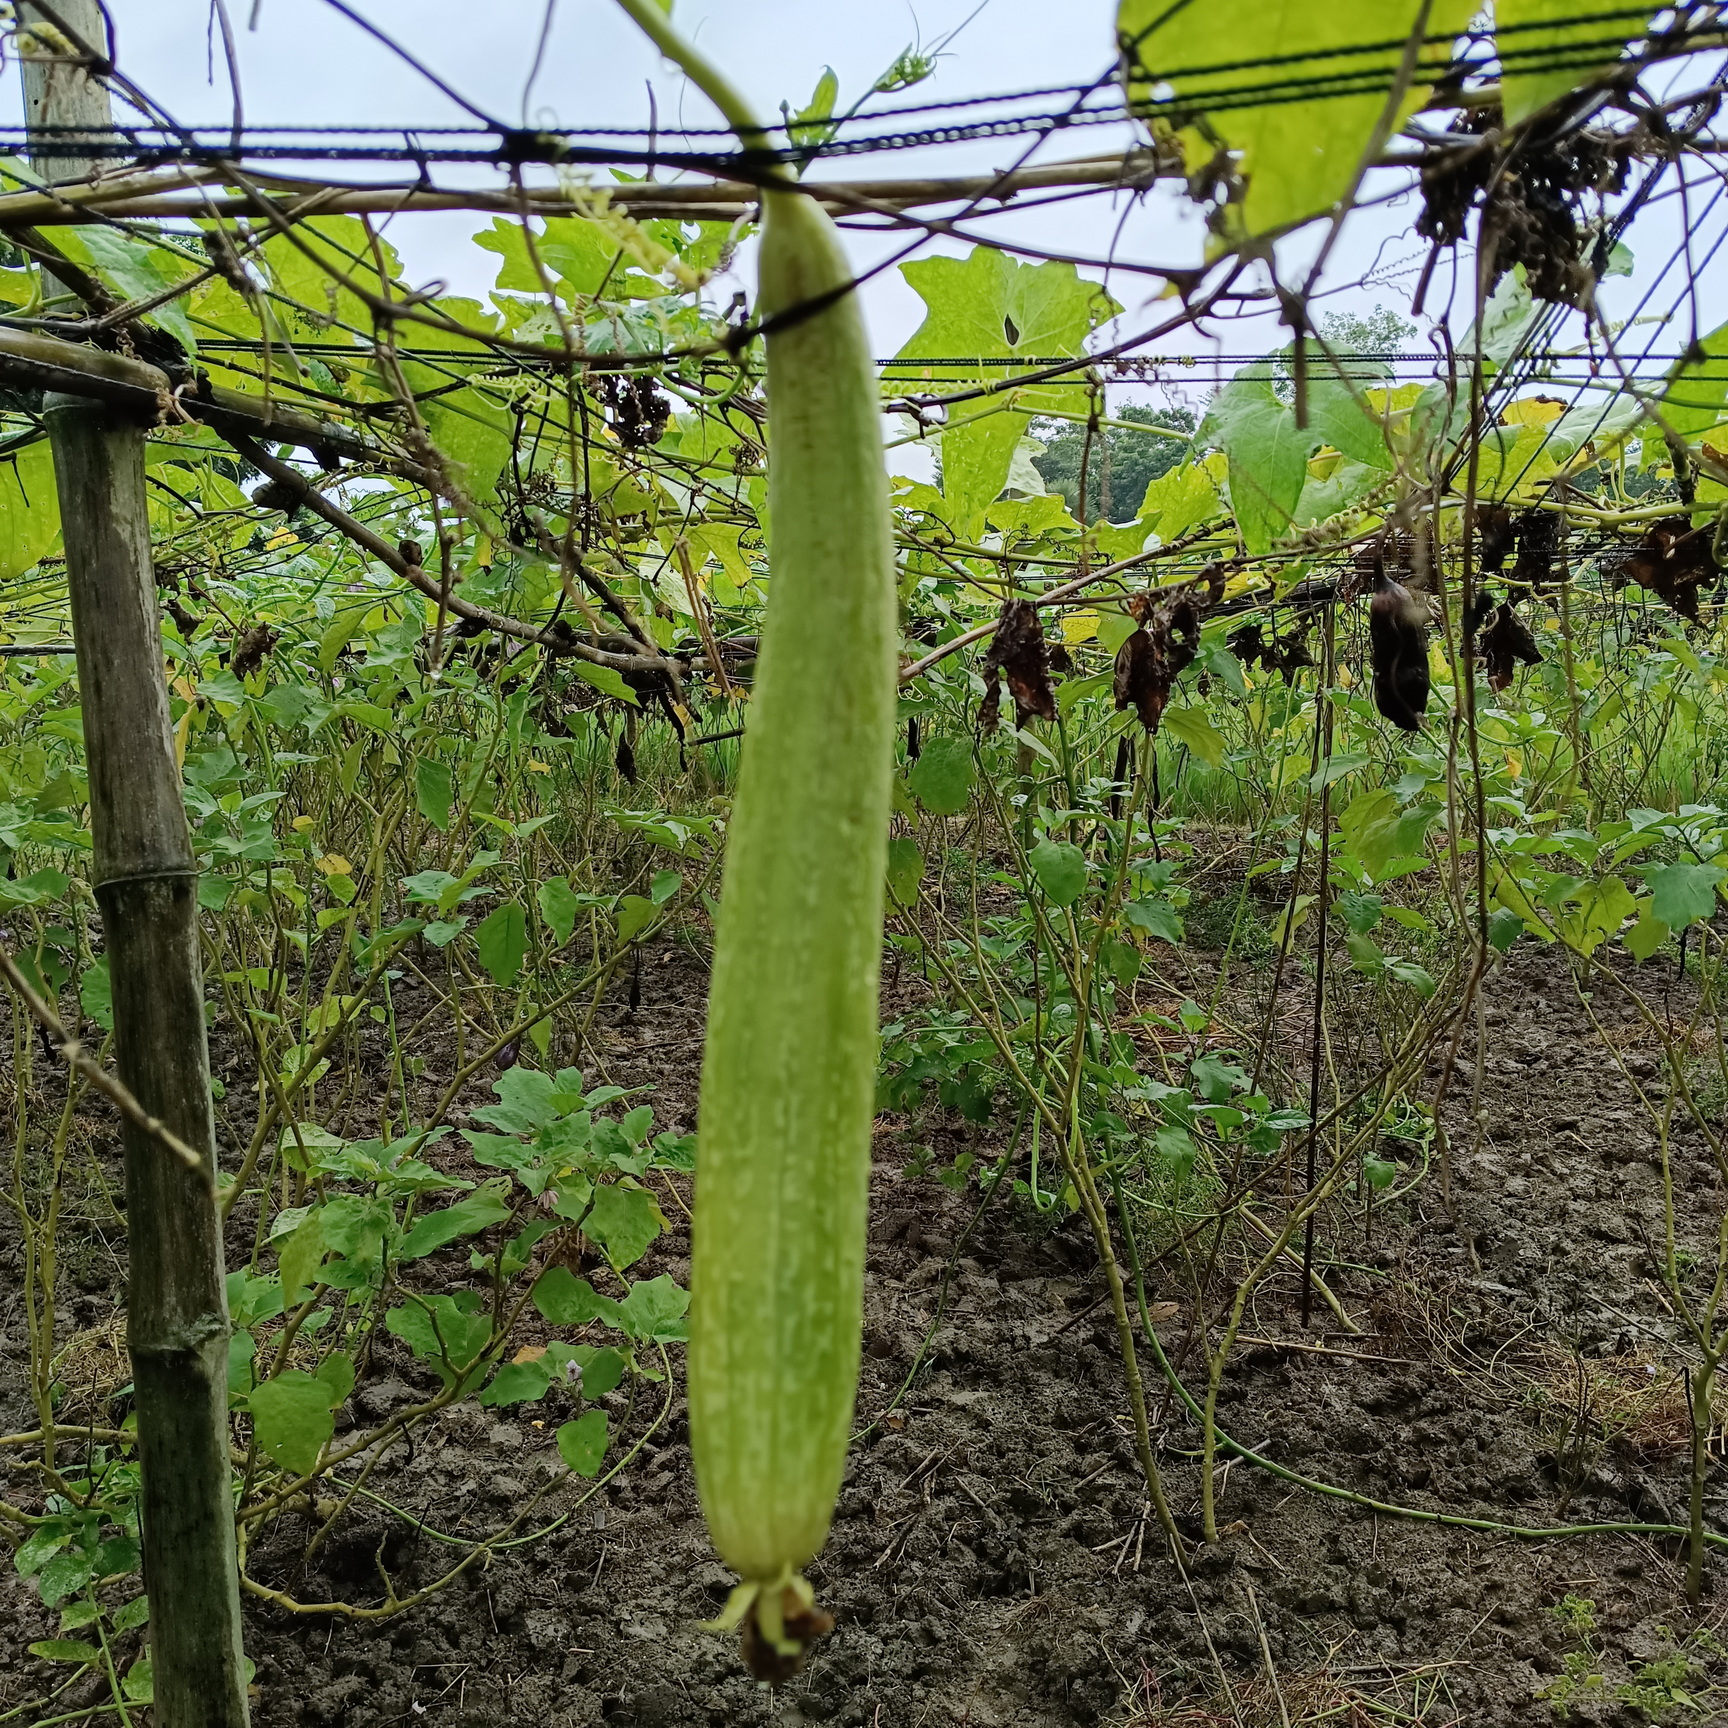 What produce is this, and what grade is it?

luffa, fresh
